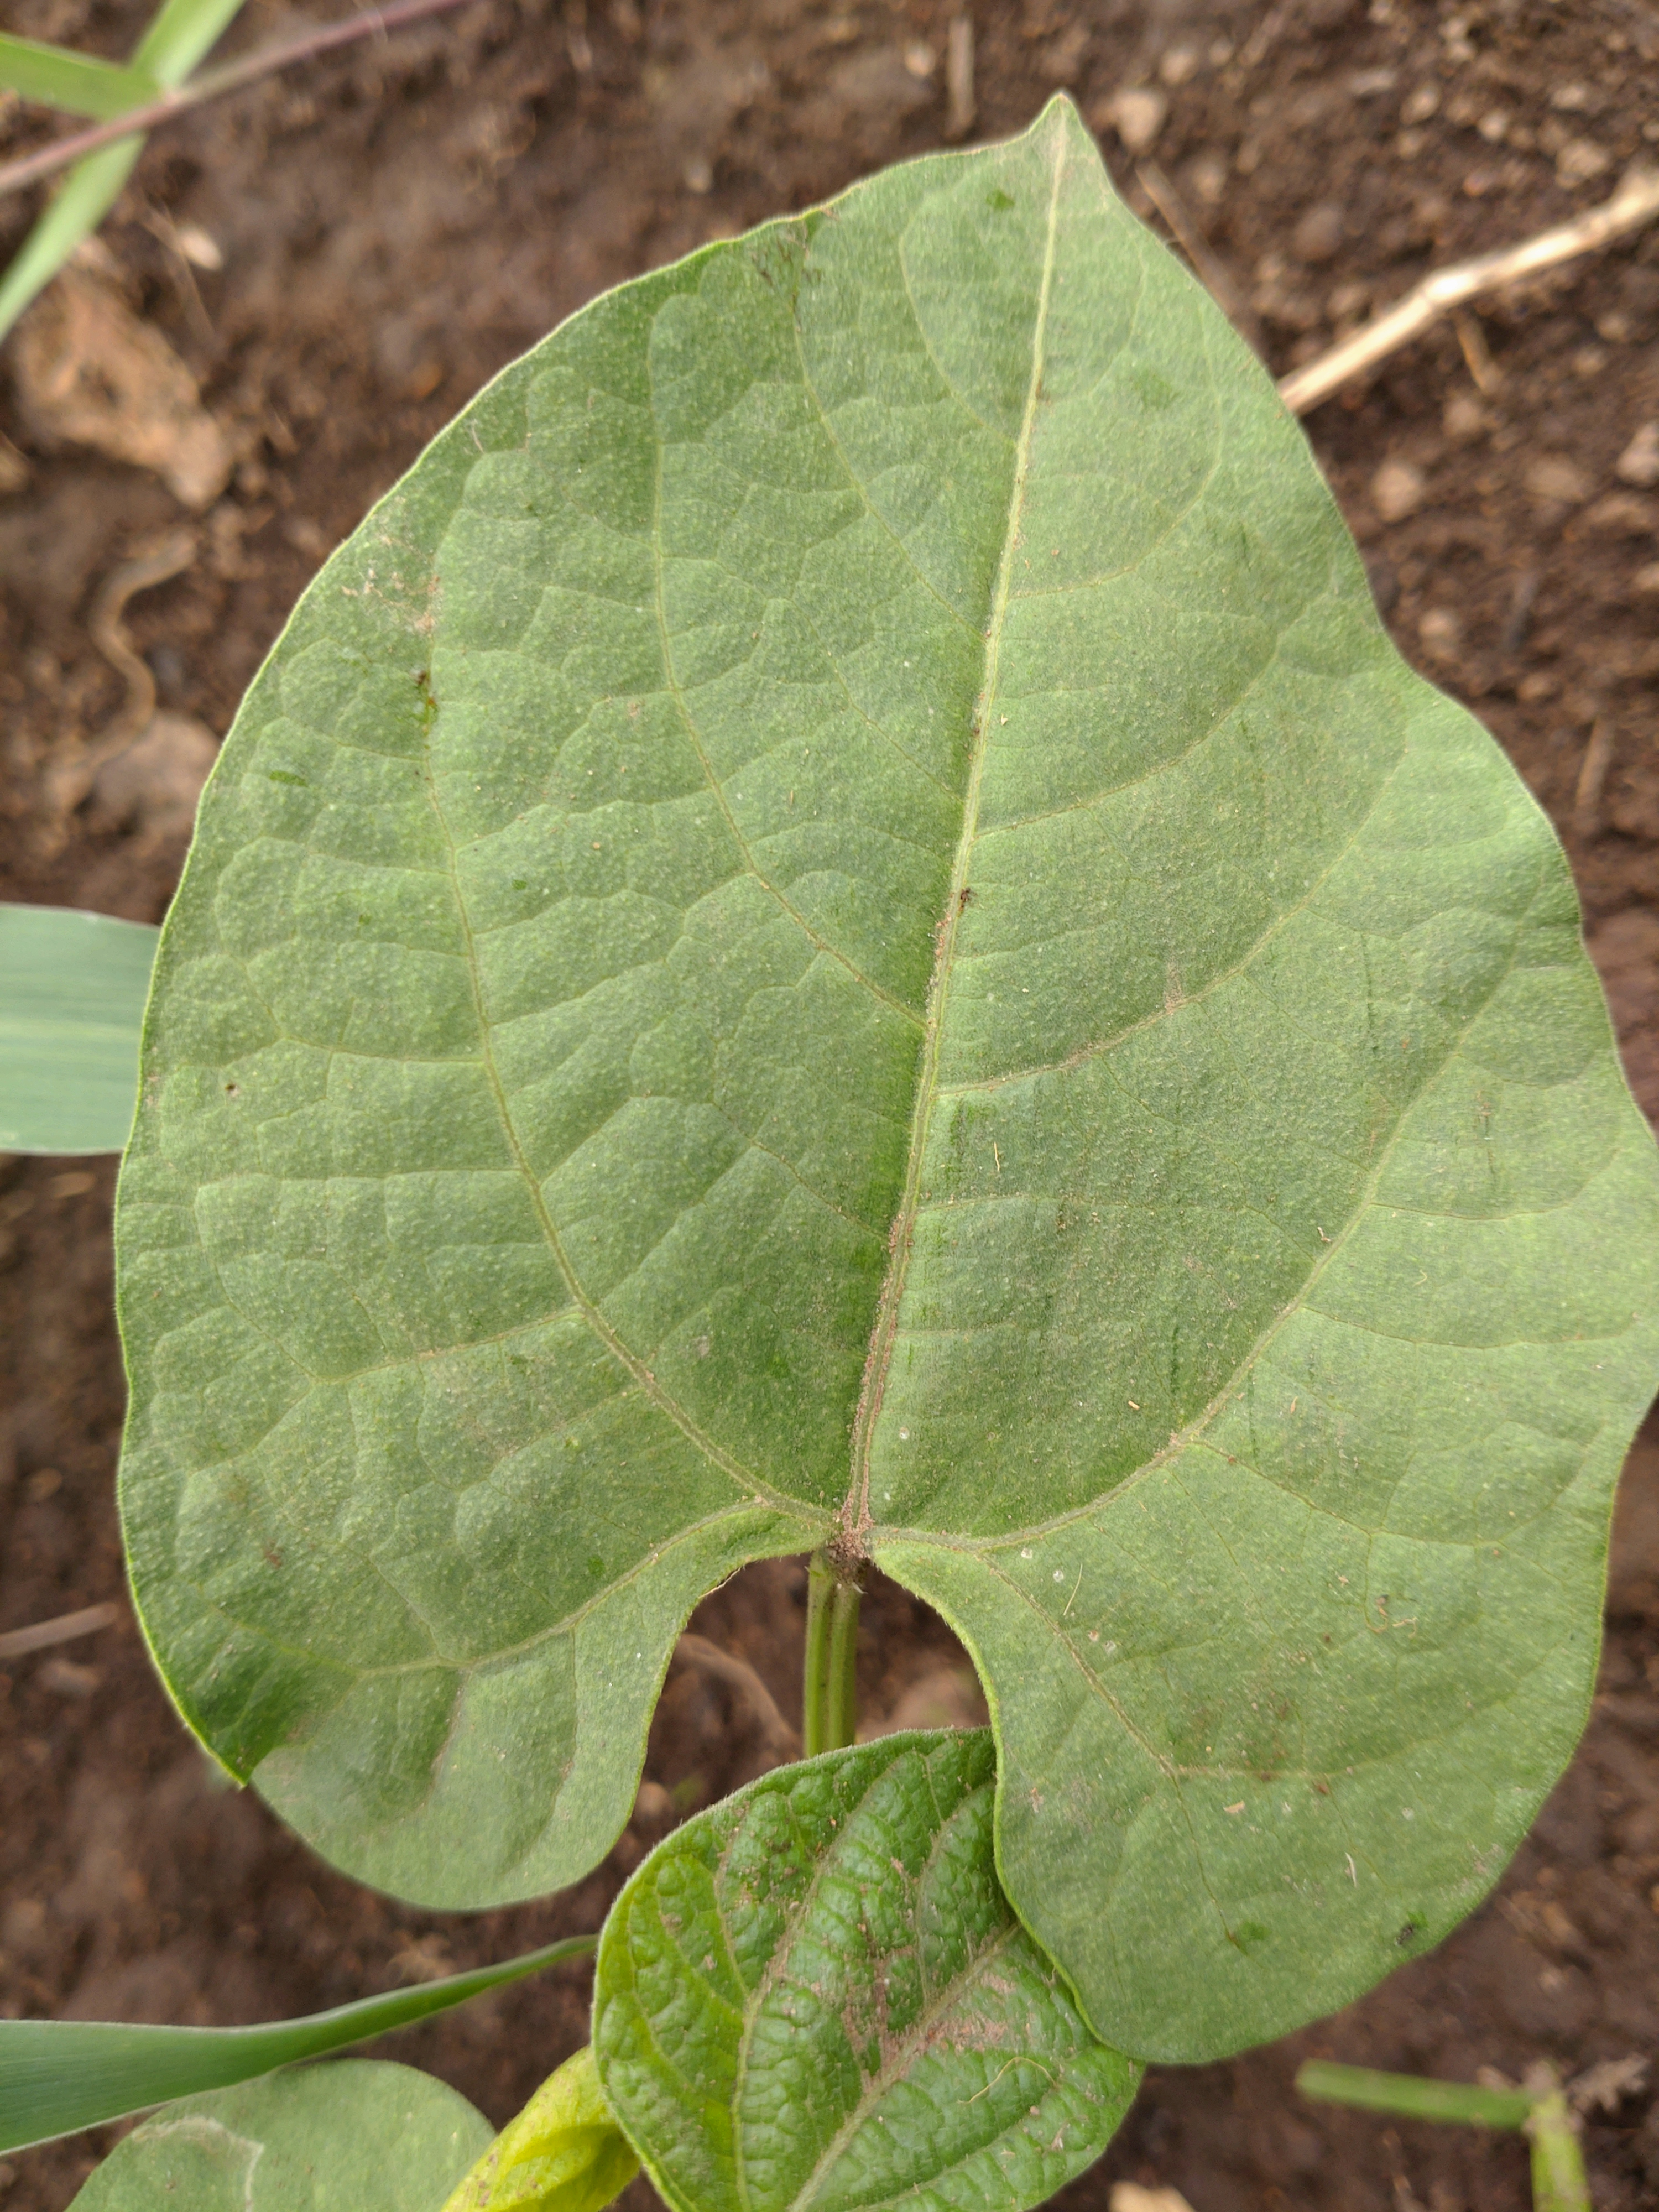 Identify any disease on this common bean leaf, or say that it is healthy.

healthy
